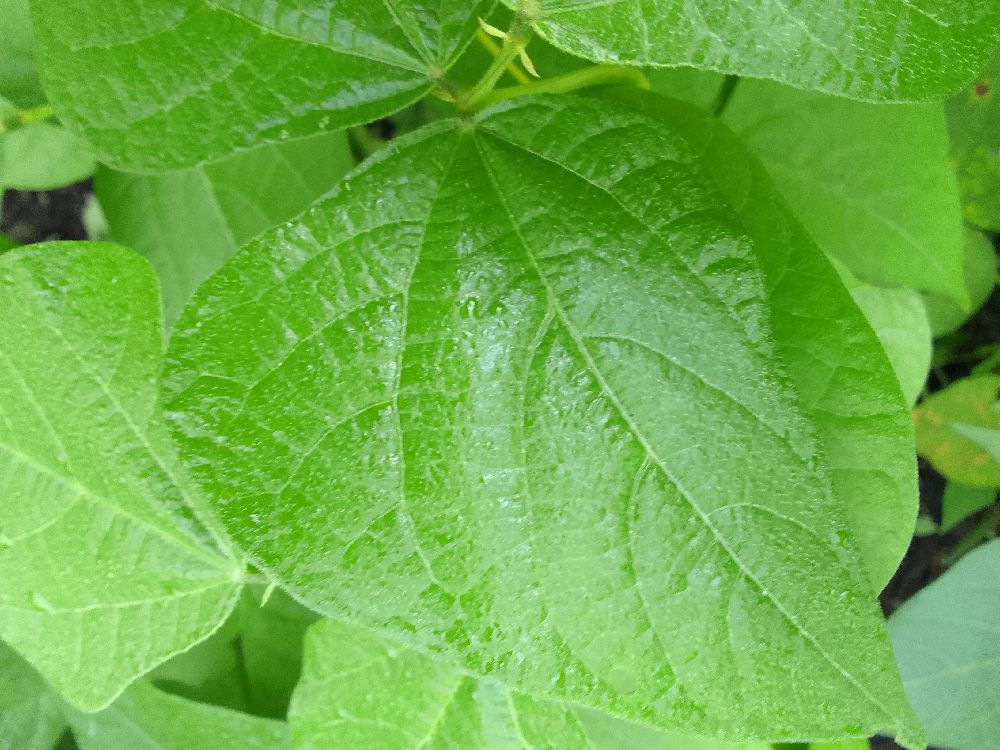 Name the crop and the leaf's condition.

common bean, healthy
